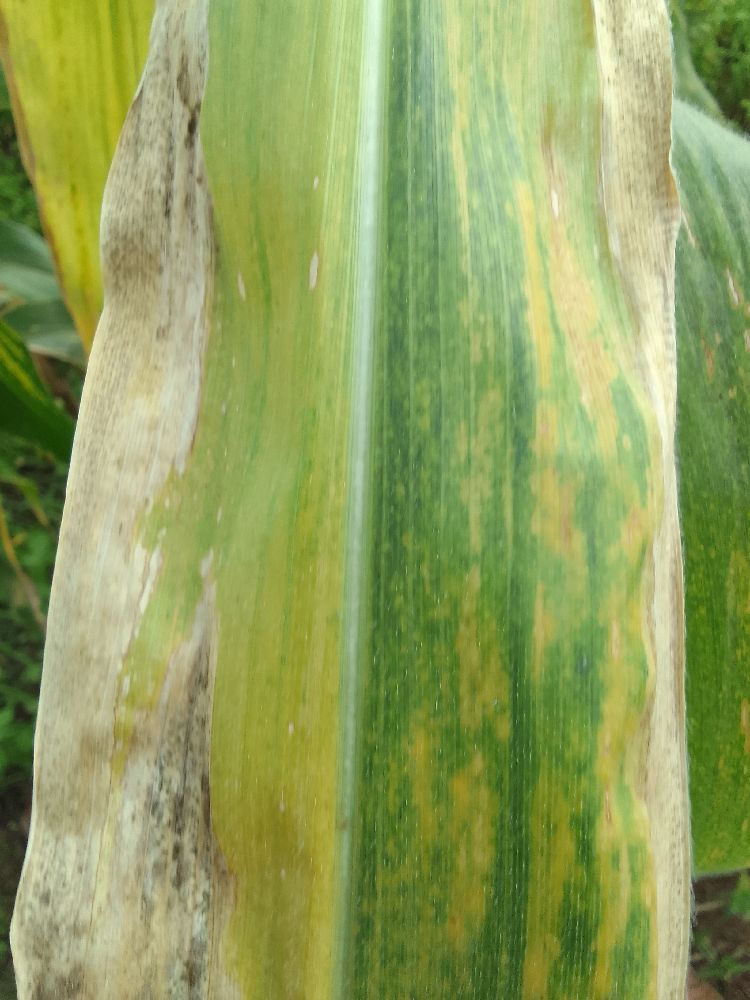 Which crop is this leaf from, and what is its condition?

maize, maize lethal necrosis
